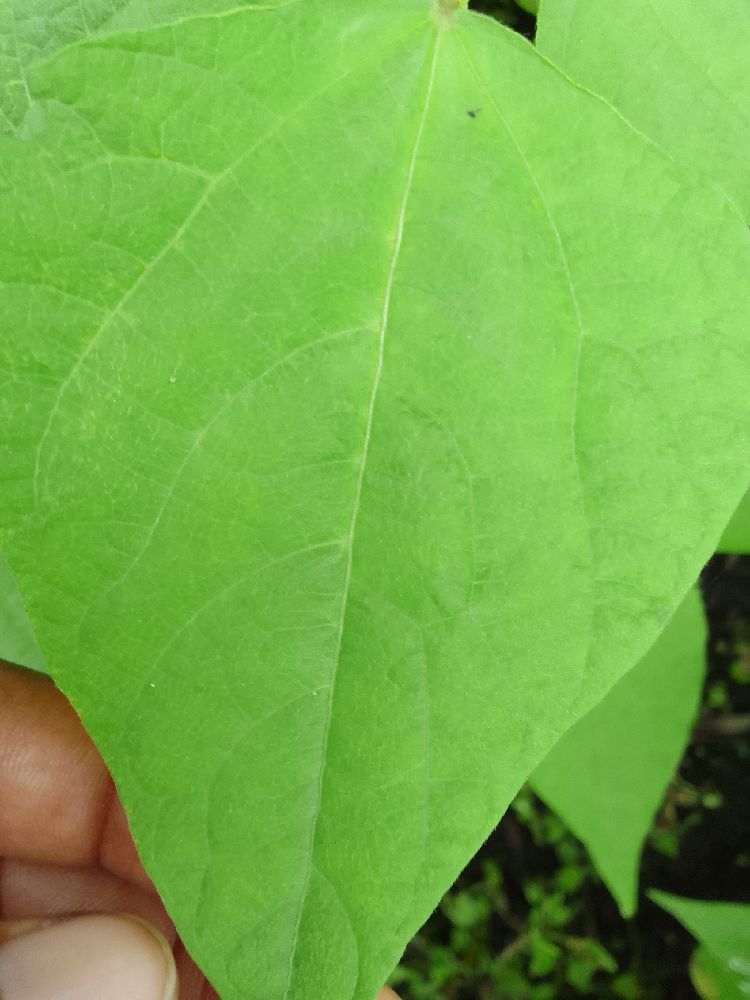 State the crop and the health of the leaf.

common bean, healthy
